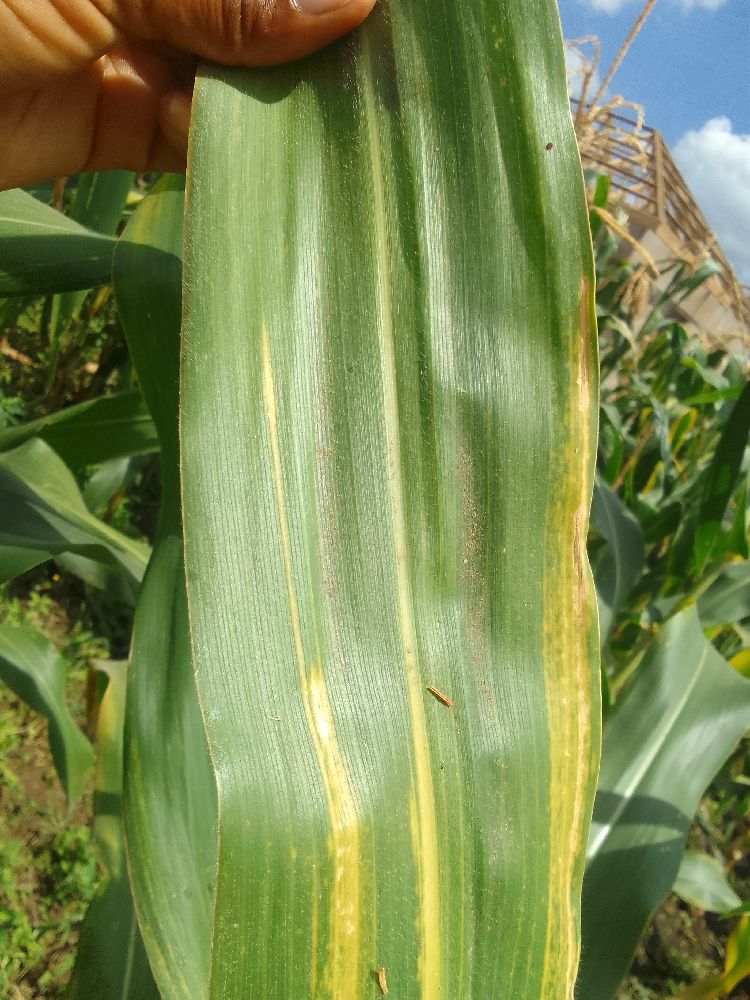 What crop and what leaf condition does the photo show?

maize, maize lethal necrosis
